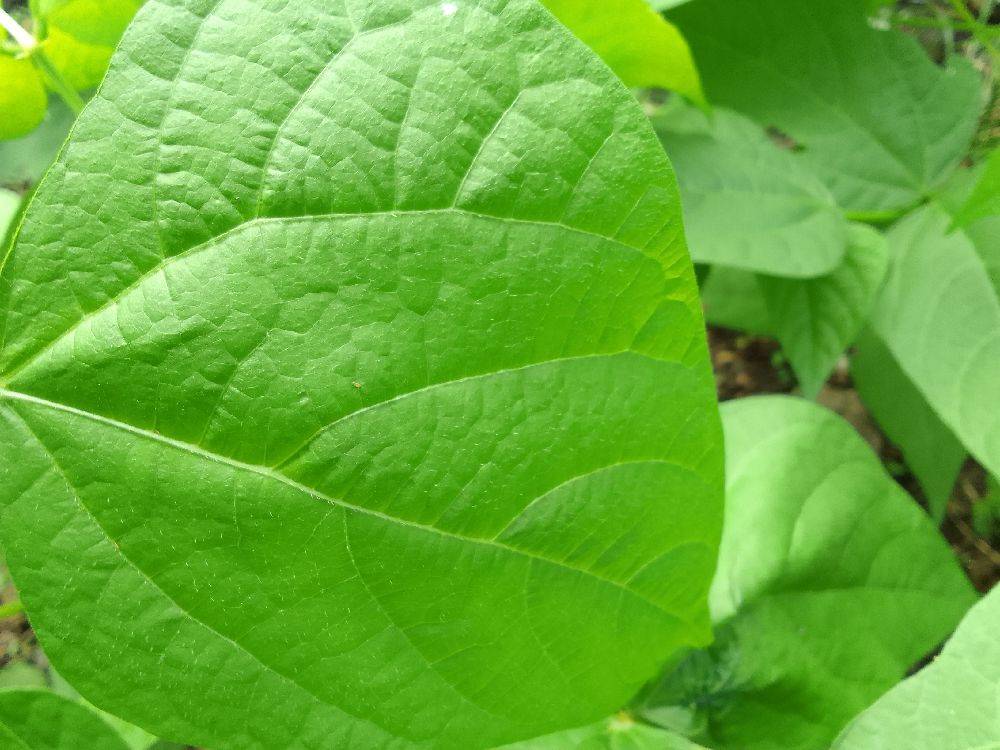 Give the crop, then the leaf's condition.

common bean, healthy
